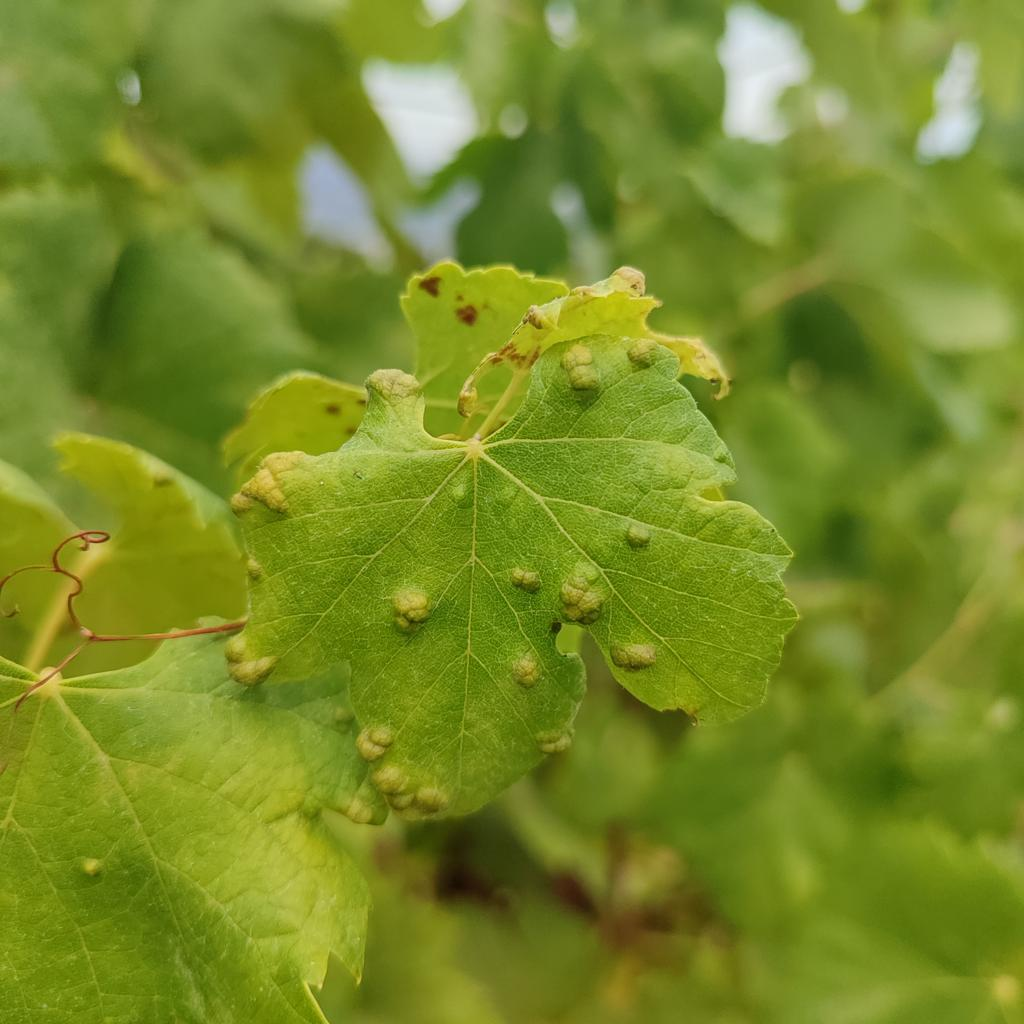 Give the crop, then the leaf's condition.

grapevine, erineum mite
